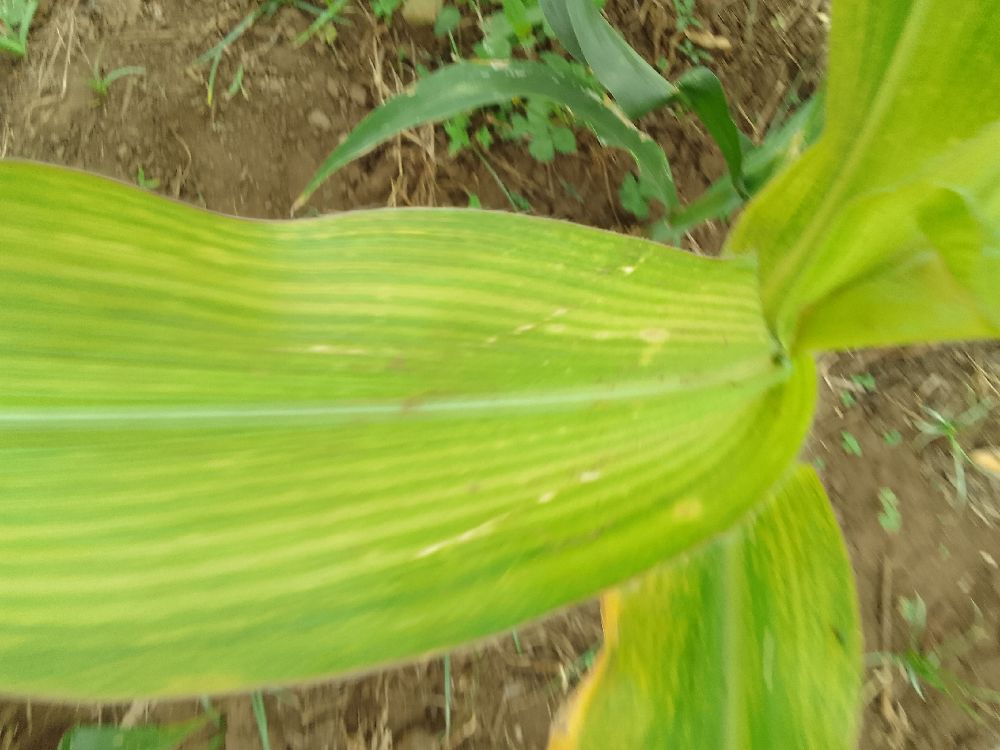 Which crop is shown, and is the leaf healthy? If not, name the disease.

maize, maize lethal necrosis
